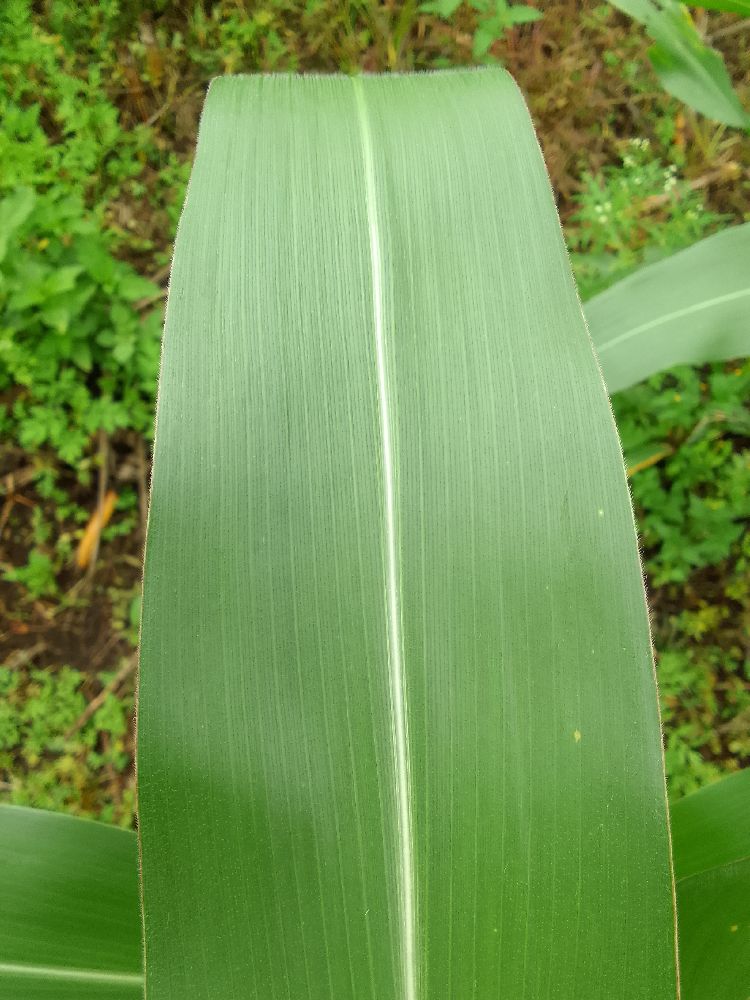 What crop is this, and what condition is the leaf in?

maize, healthy
